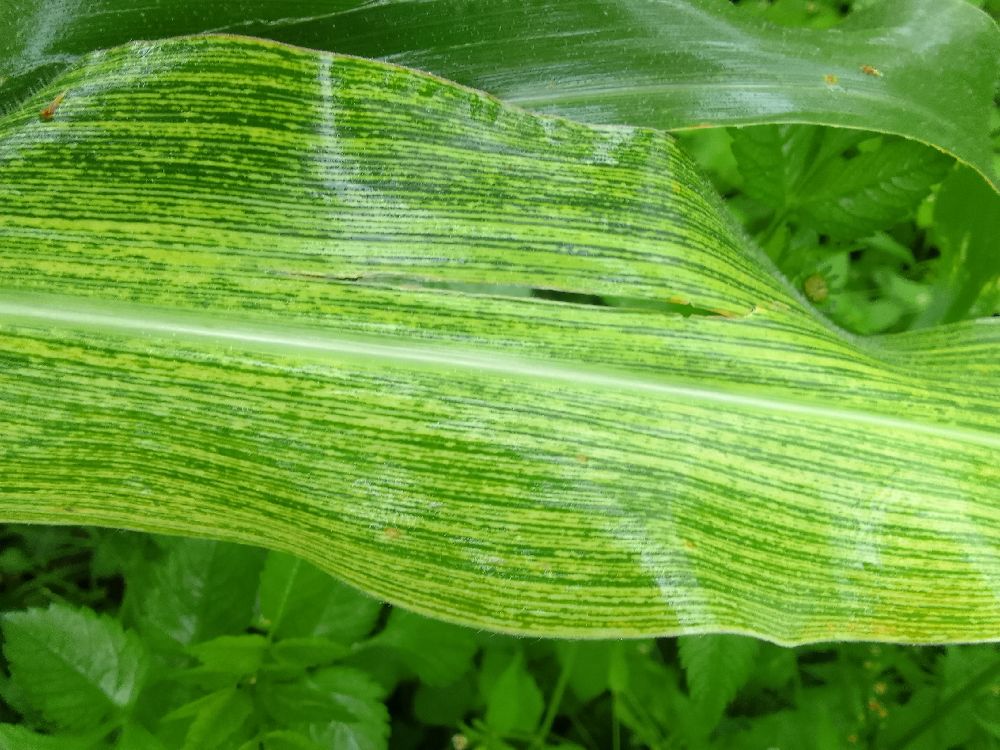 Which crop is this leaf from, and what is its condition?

maize, maize streak virus
